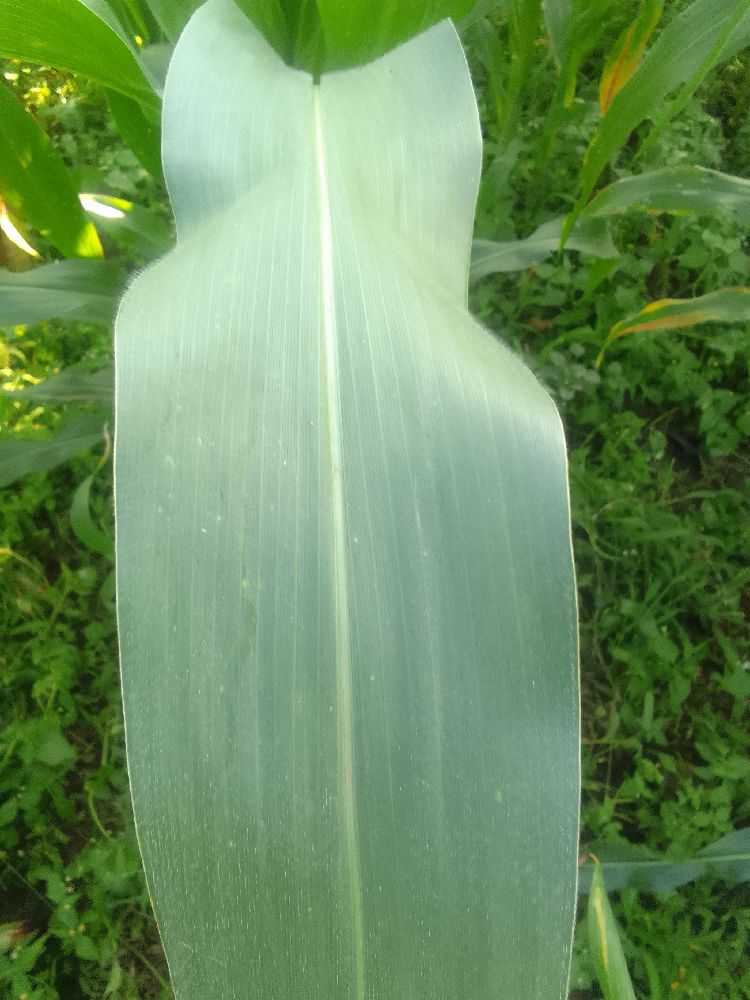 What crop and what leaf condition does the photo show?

maize, healthy
